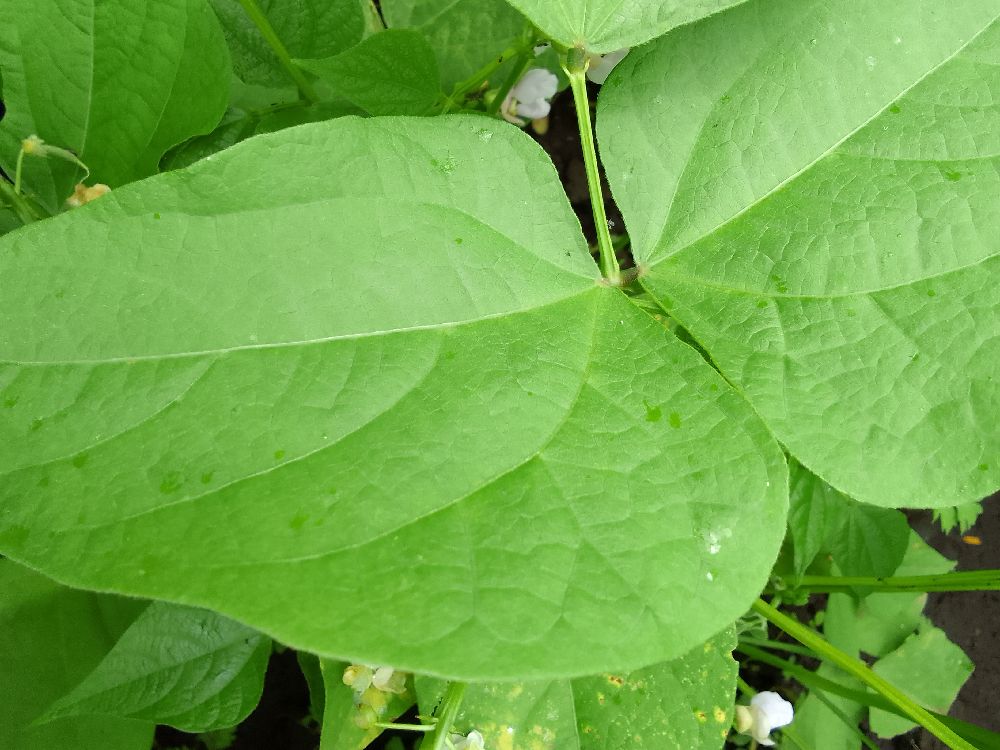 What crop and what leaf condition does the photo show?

common bean, healthy
